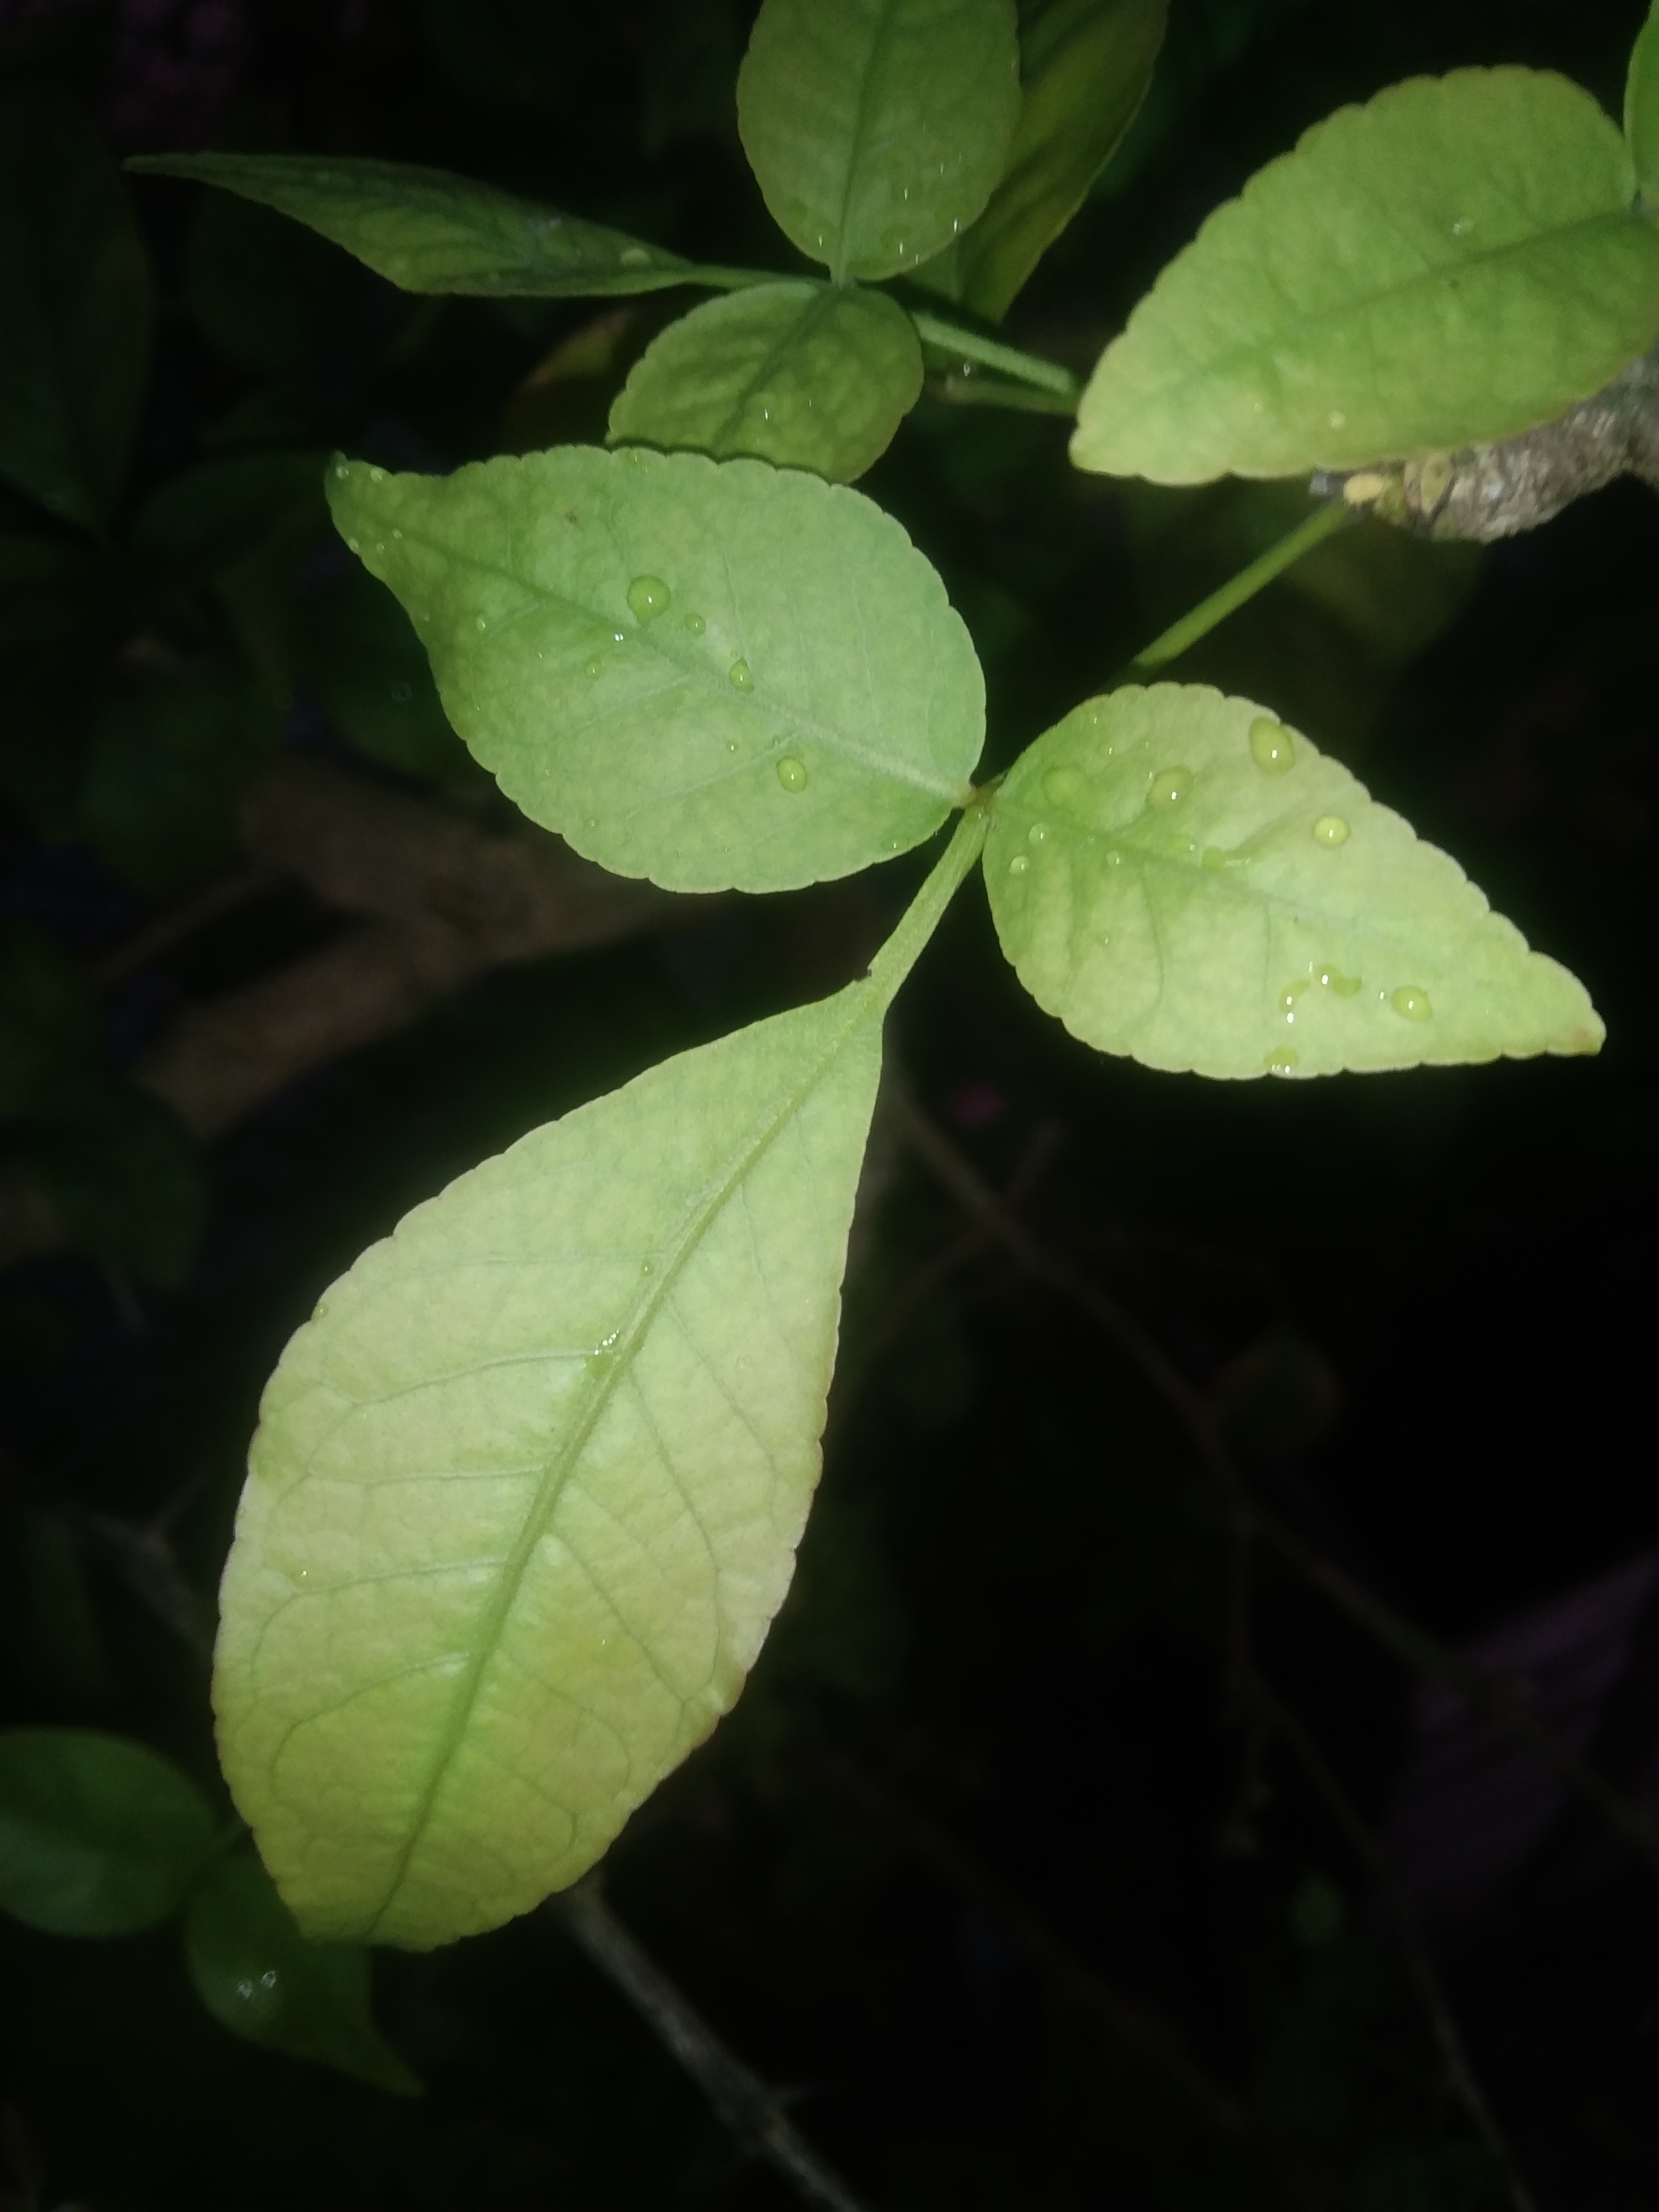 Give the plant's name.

wood apple
